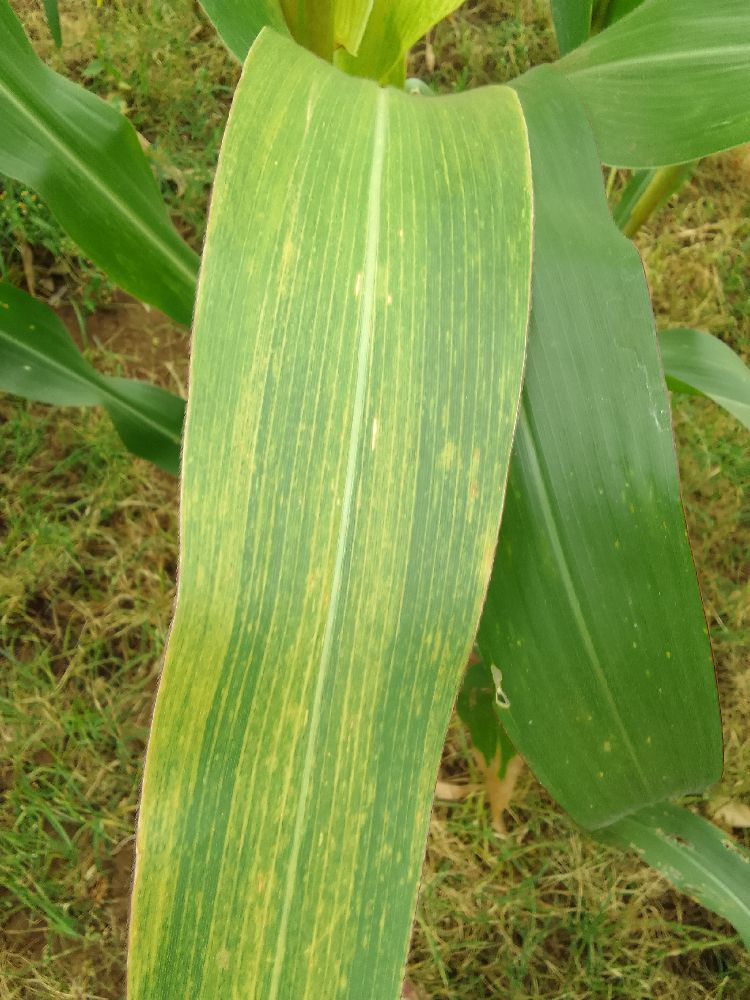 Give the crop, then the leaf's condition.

maize, maize lethal necrosis
